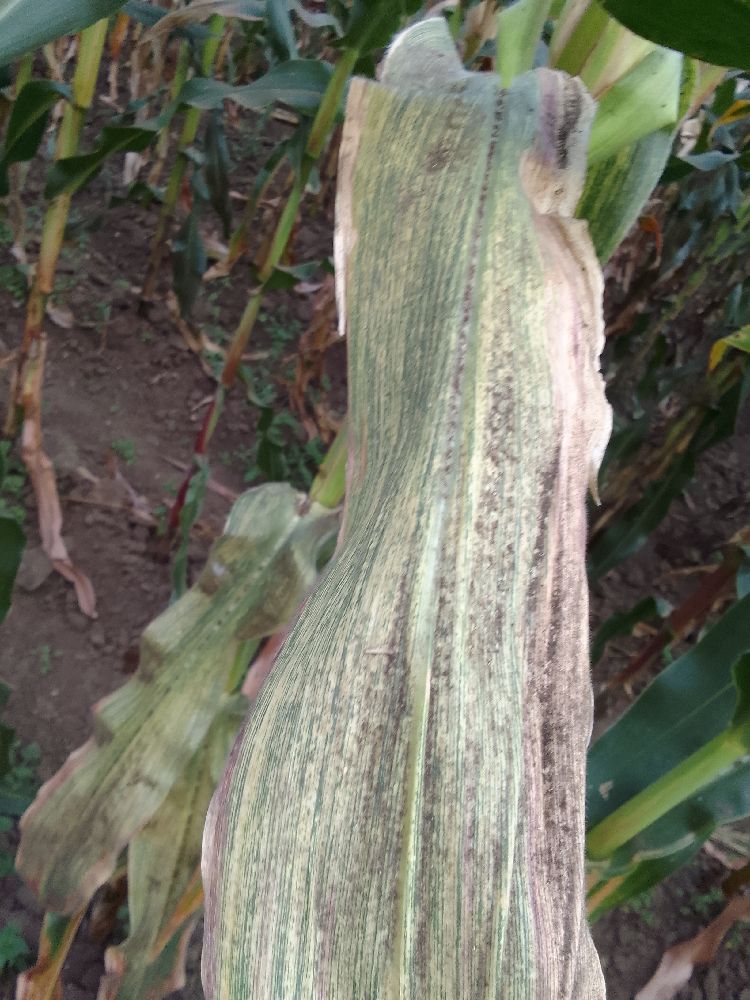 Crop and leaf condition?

maize, maize streak virus
